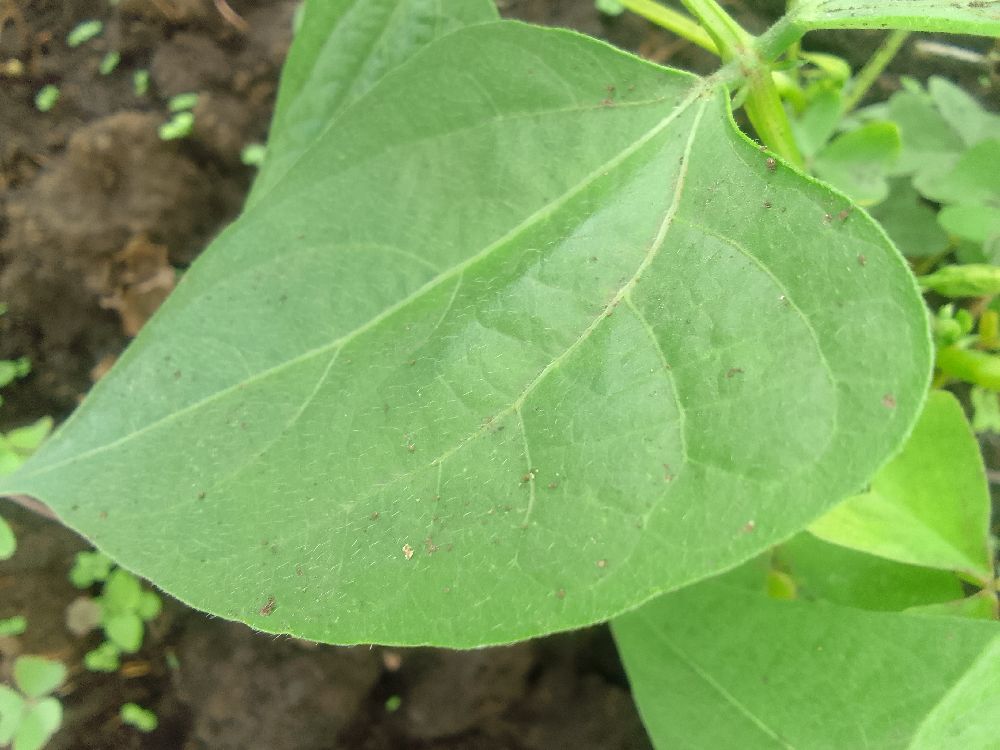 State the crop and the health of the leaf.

common bean, healthy
